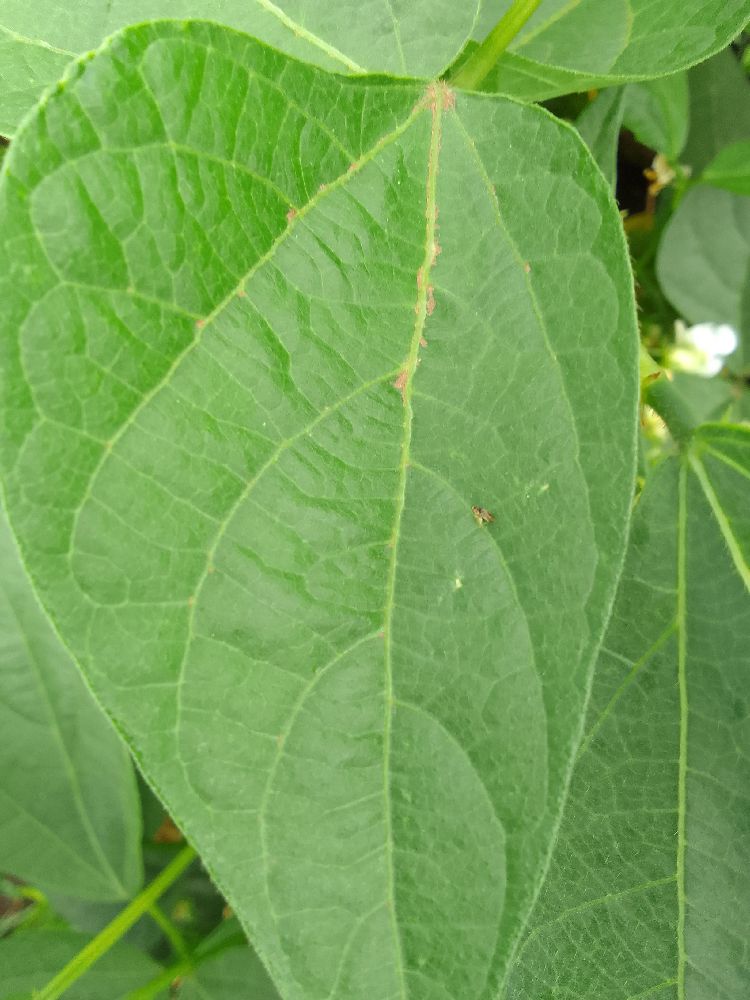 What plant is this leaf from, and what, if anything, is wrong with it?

common bean, healthy
